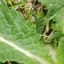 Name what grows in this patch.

structured weed
